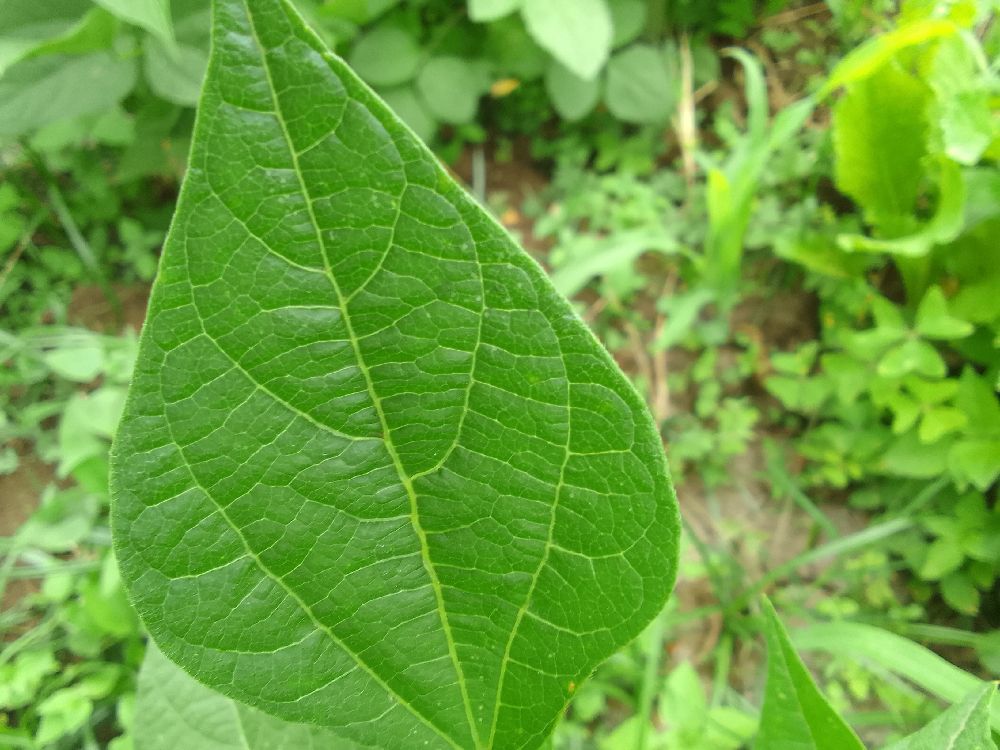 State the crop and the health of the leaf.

common bean, healthy
